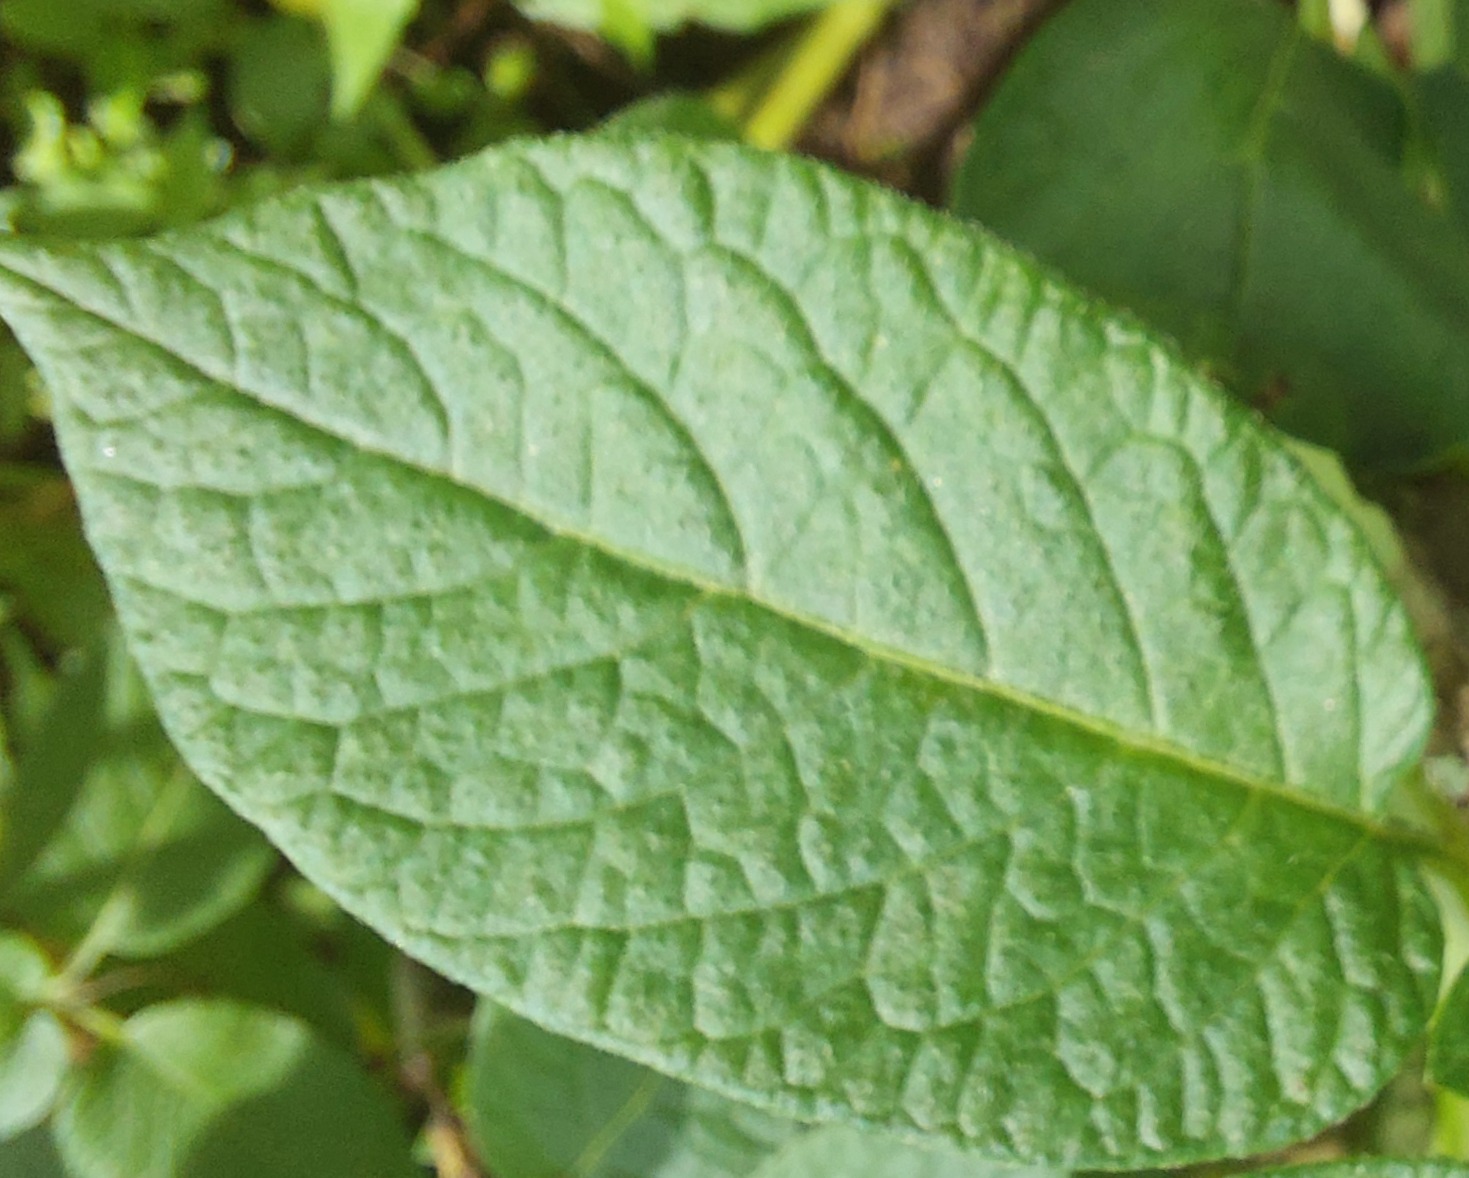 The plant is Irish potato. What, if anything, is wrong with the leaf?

healthy
